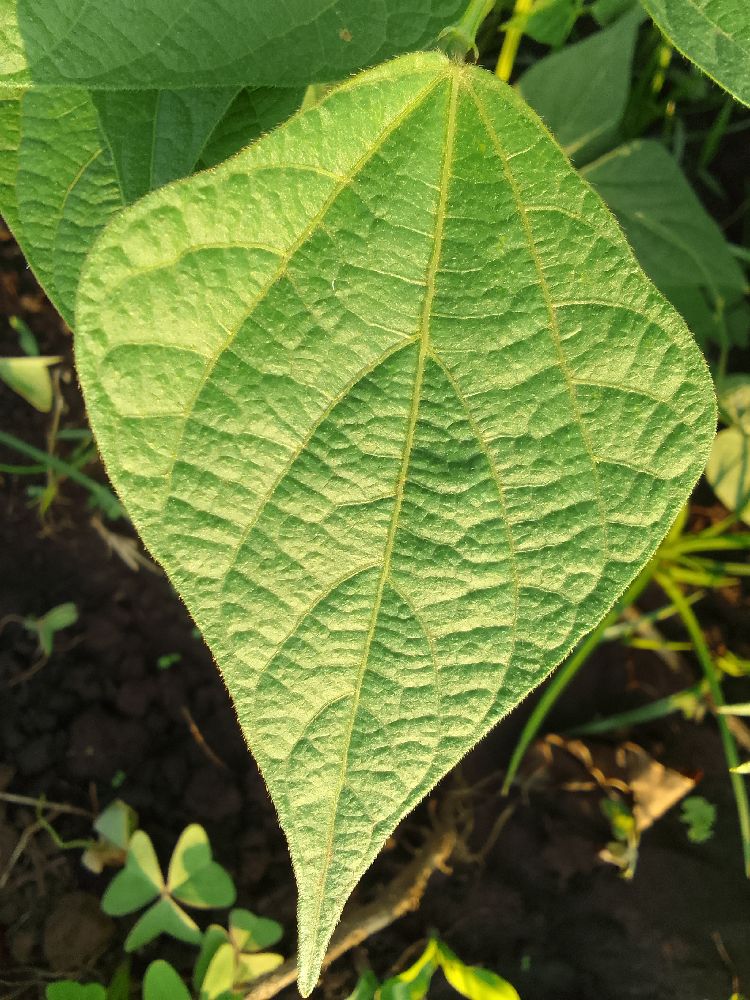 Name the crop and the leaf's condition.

common bean, healthy
